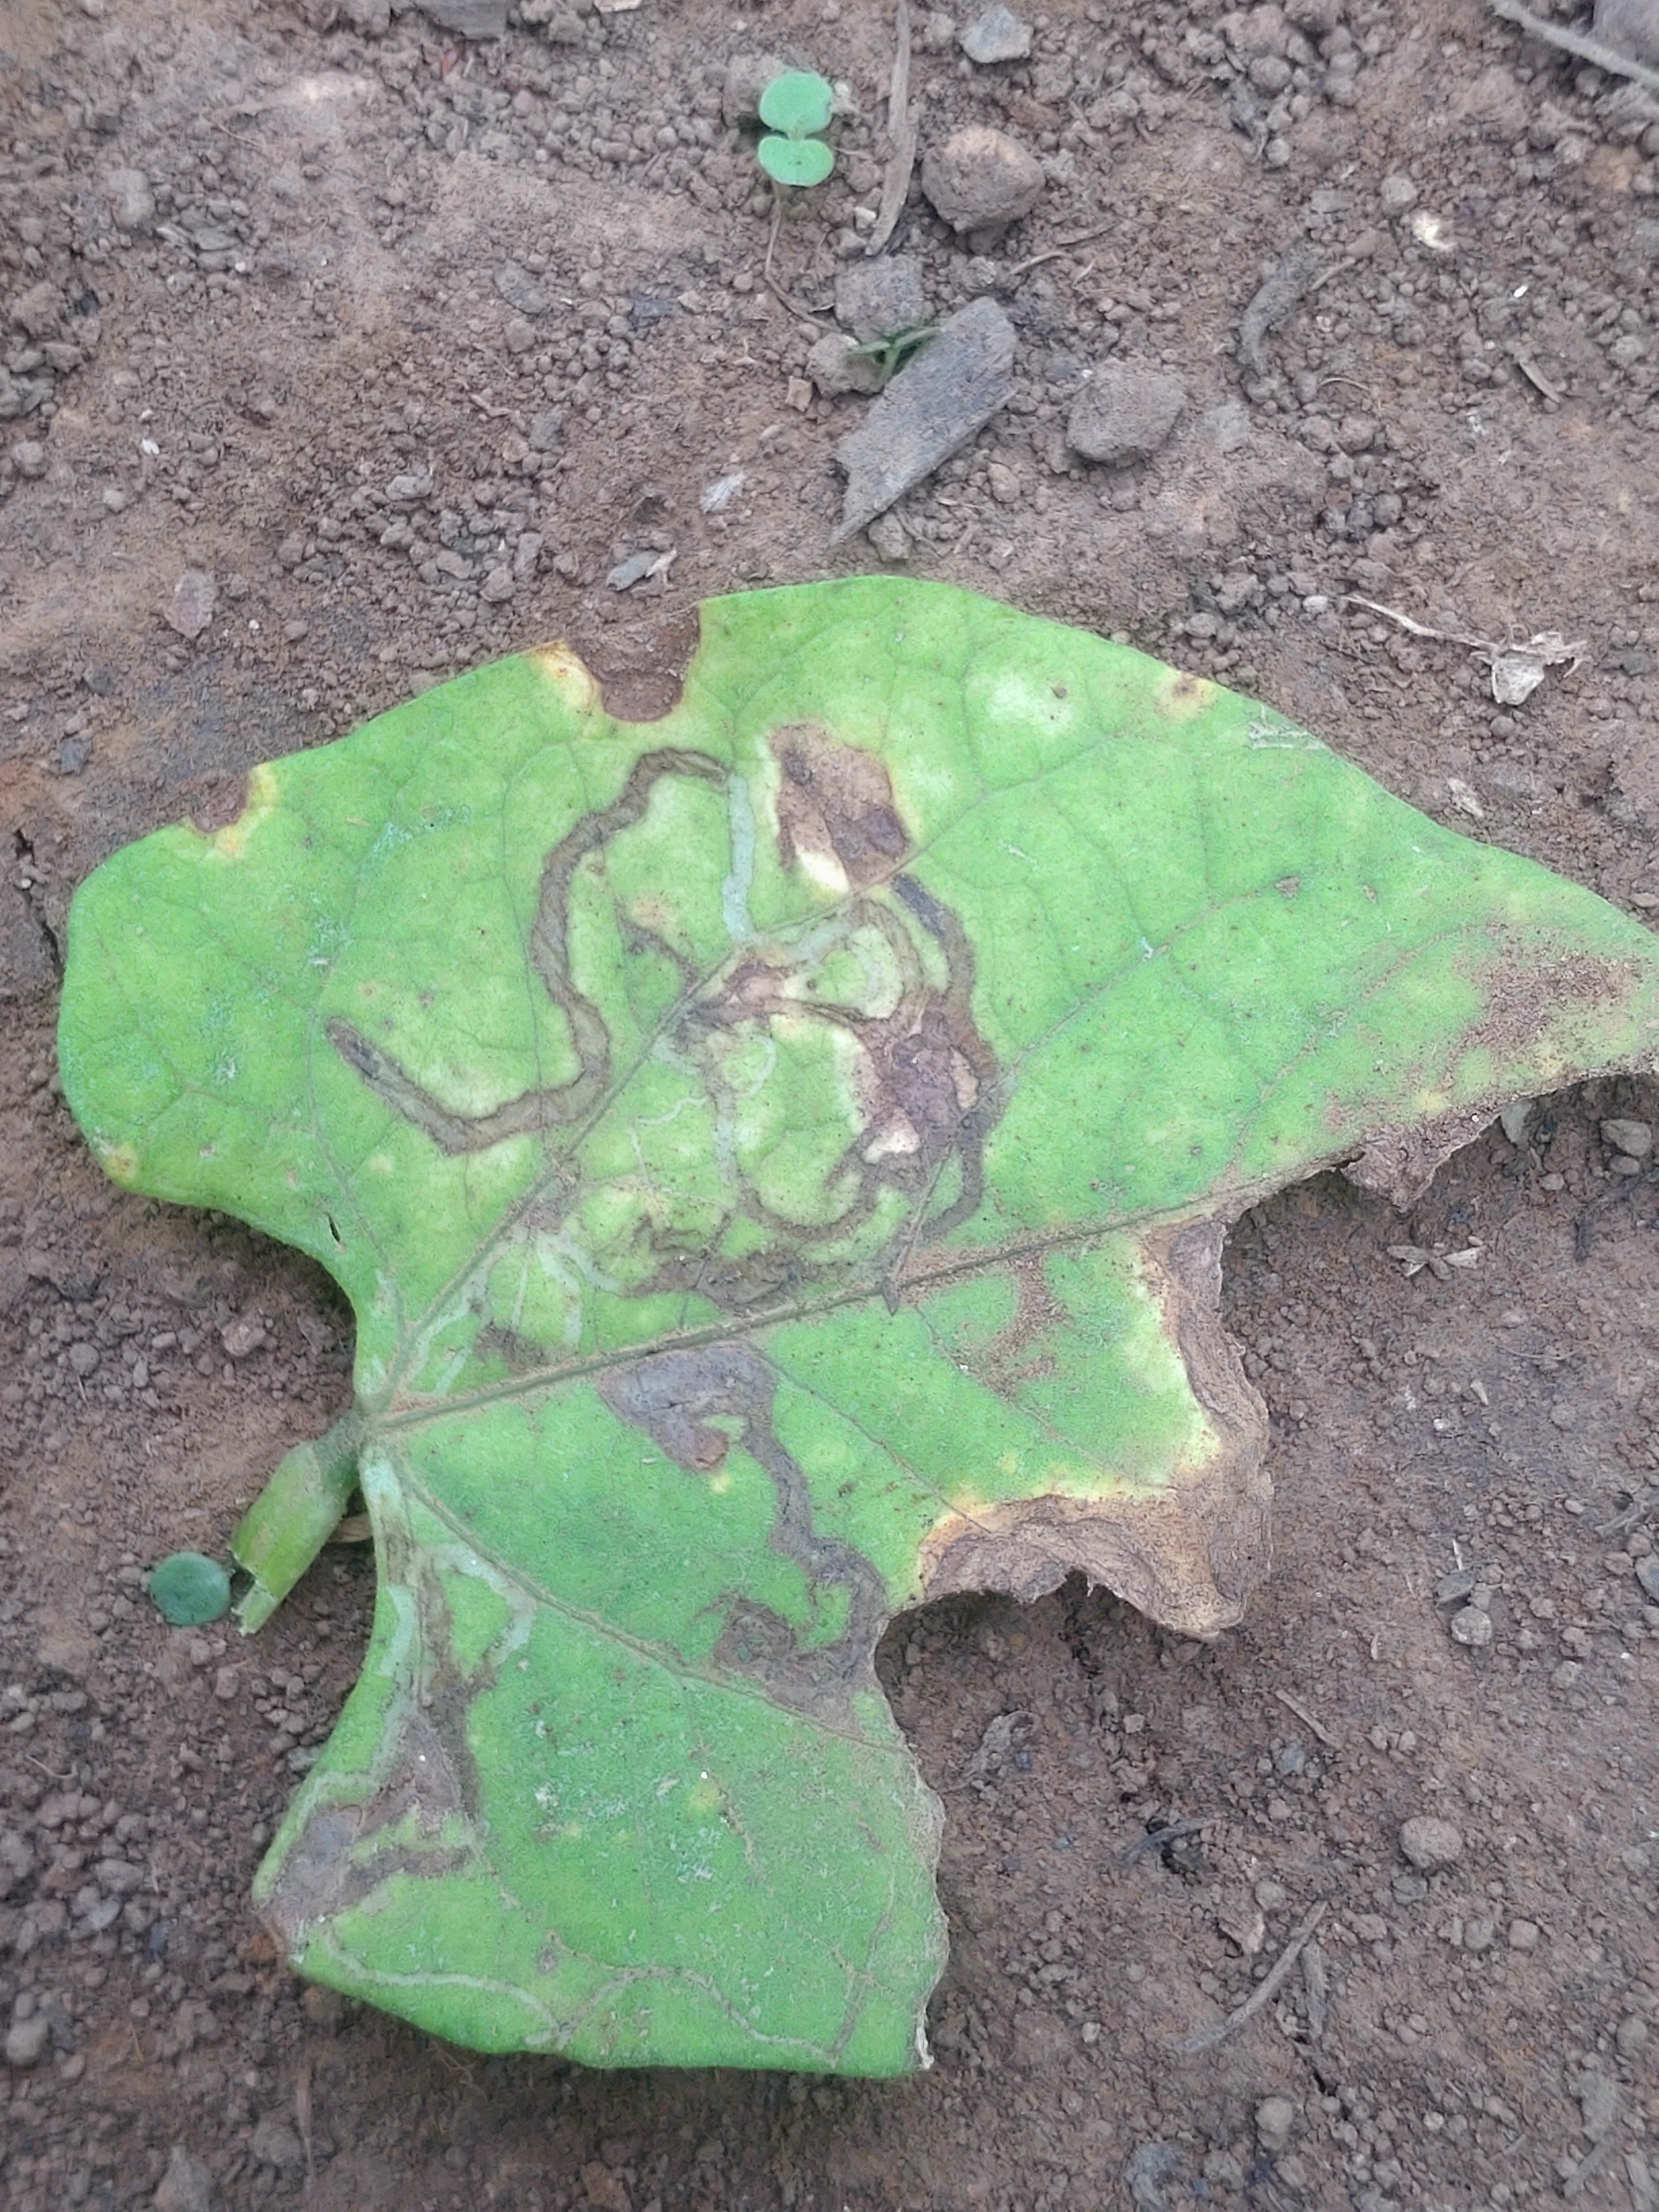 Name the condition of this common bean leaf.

anthracnose
